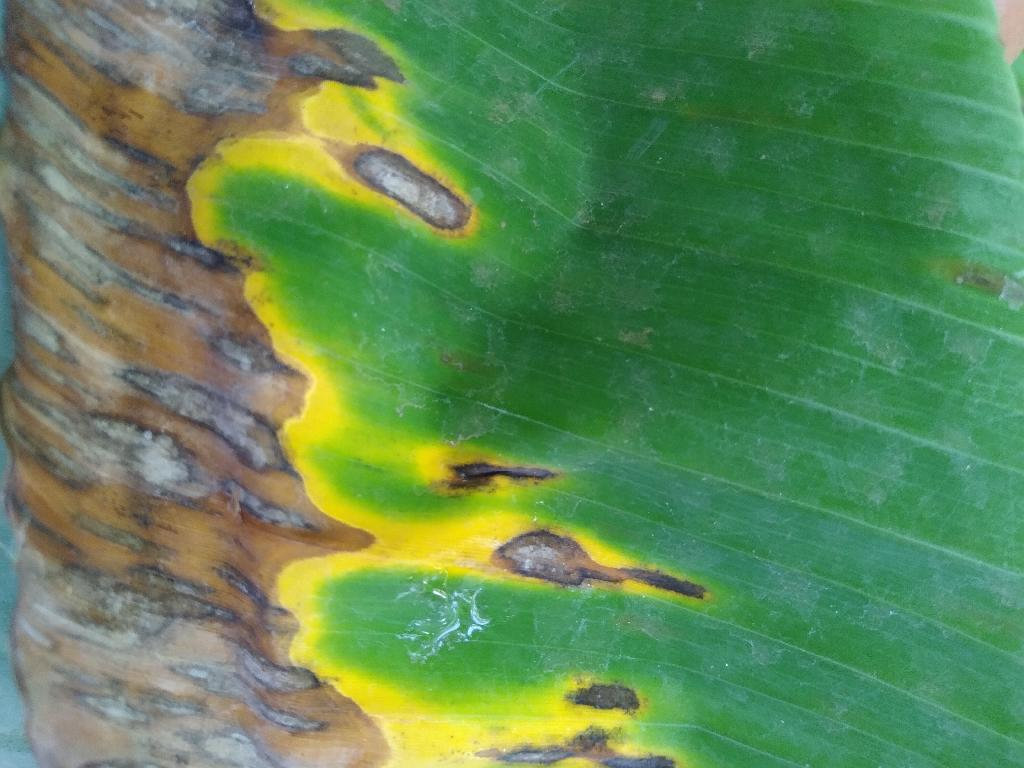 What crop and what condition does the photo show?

banana, black sigatoka
